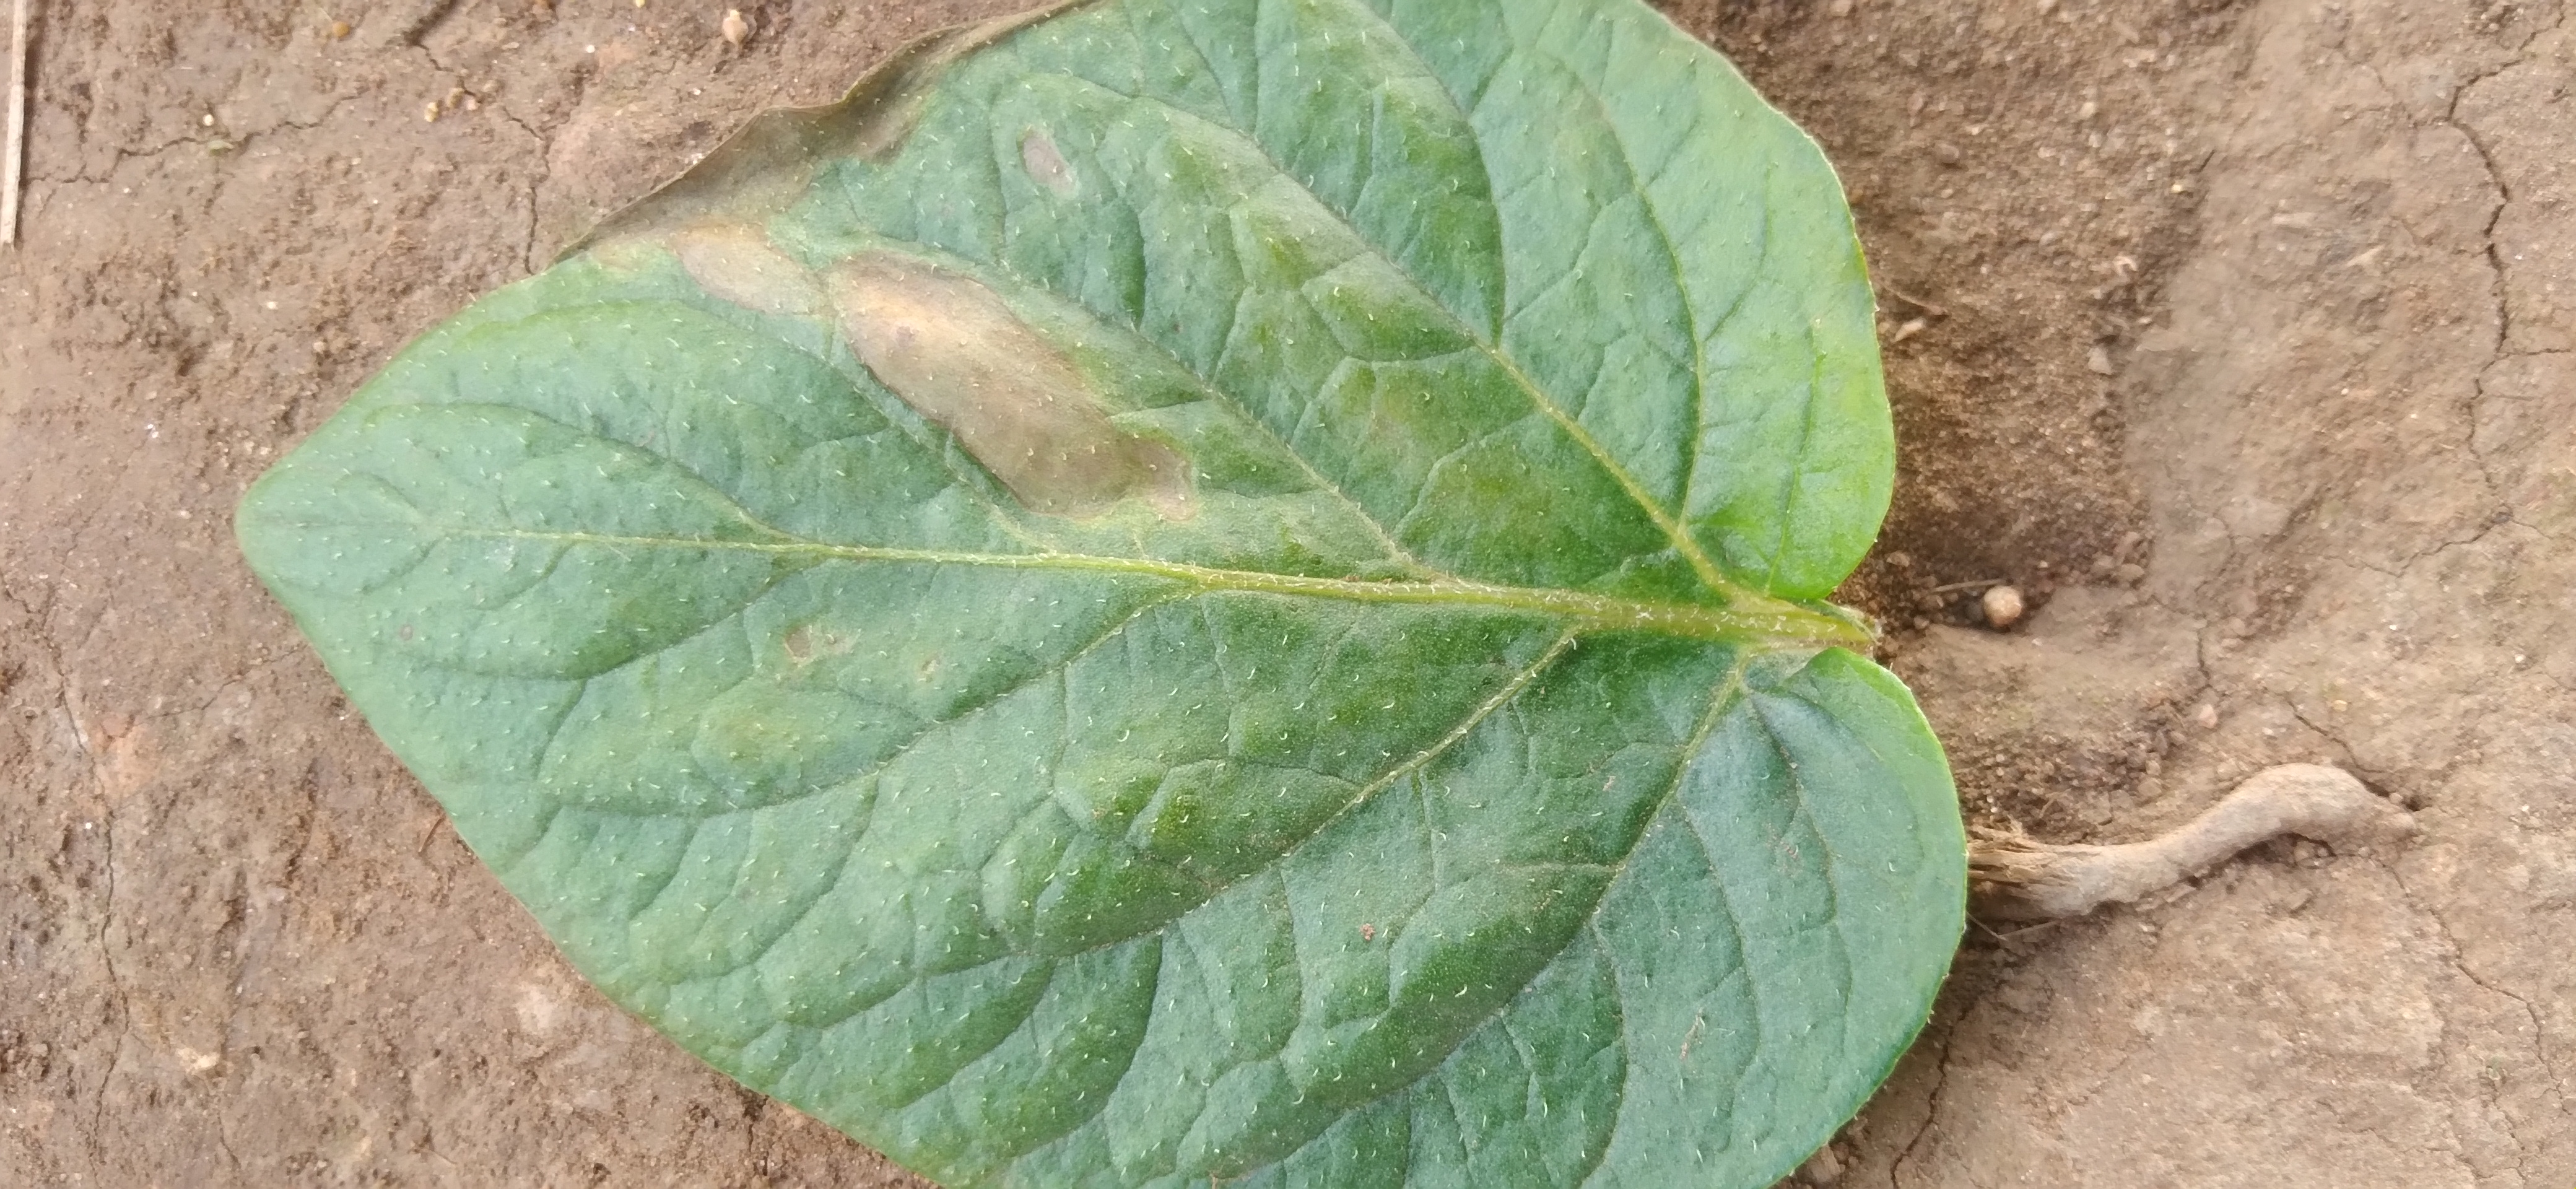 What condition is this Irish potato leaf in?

early blight
